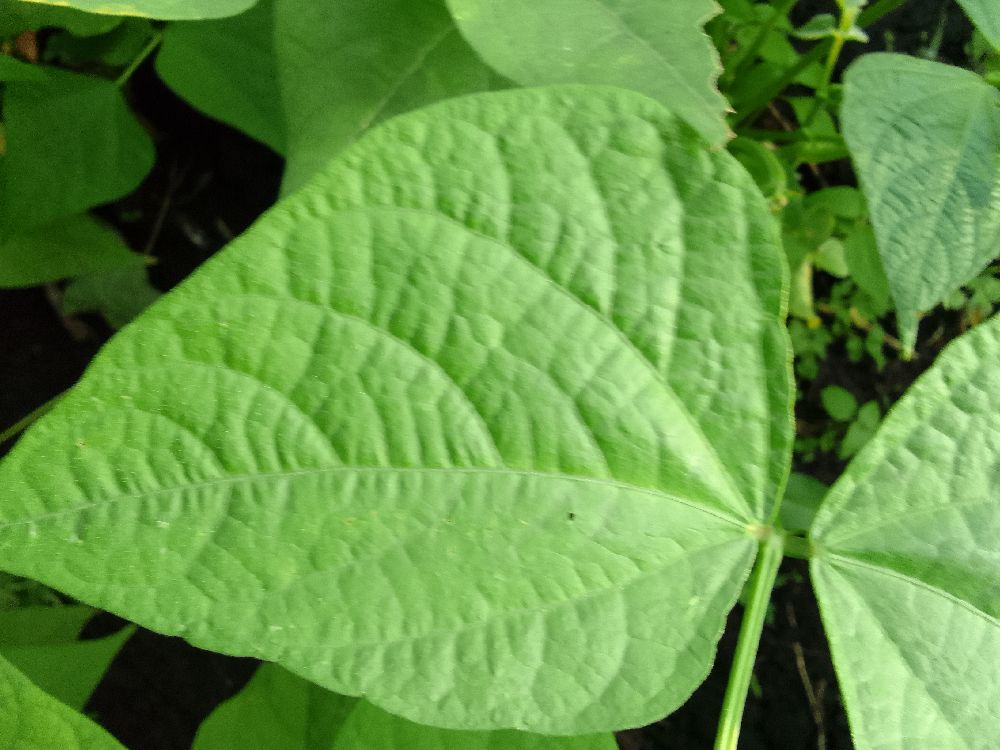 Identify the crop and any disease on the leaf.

common bean, healthy
